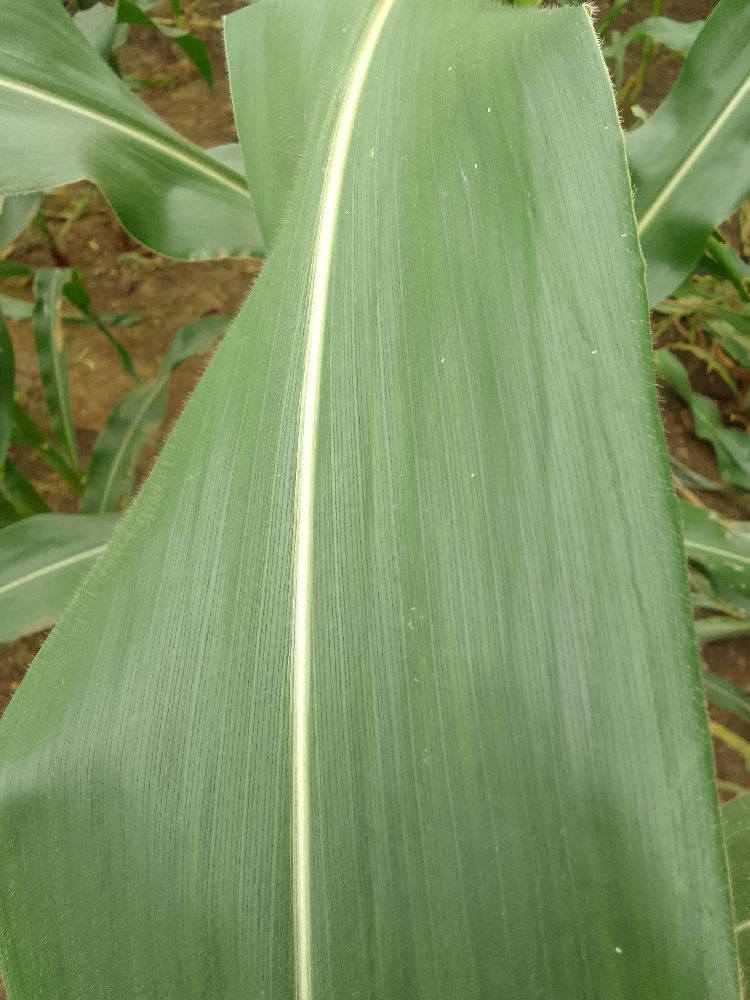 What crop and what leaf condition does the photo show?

maize, healthy
